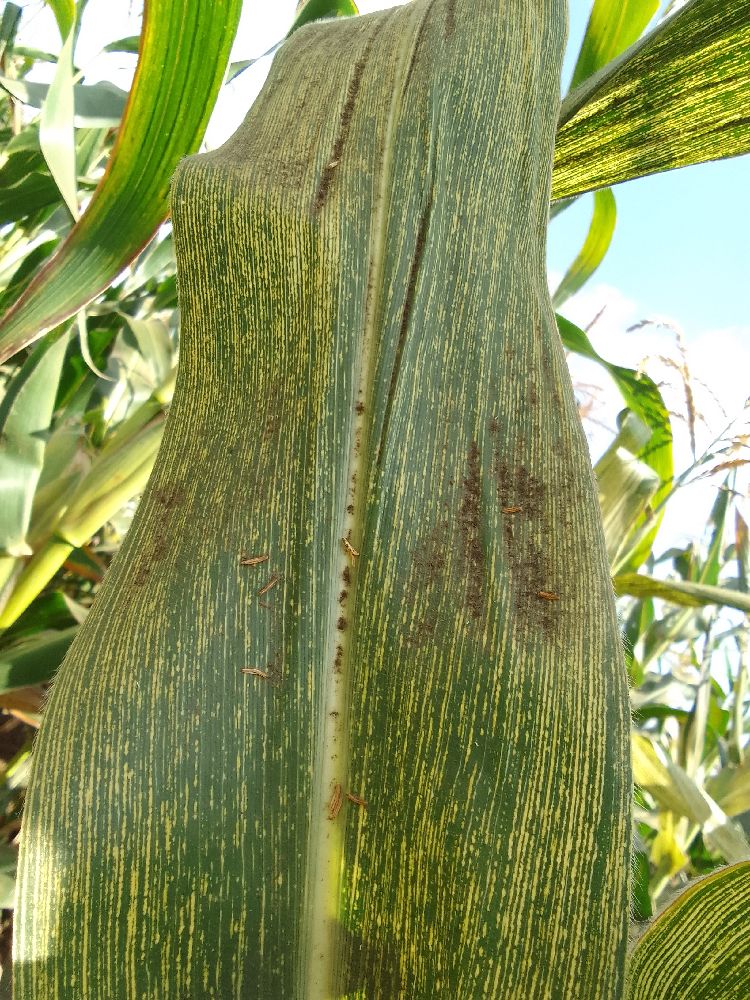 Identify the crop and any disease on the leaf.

maize, maize streak virus
